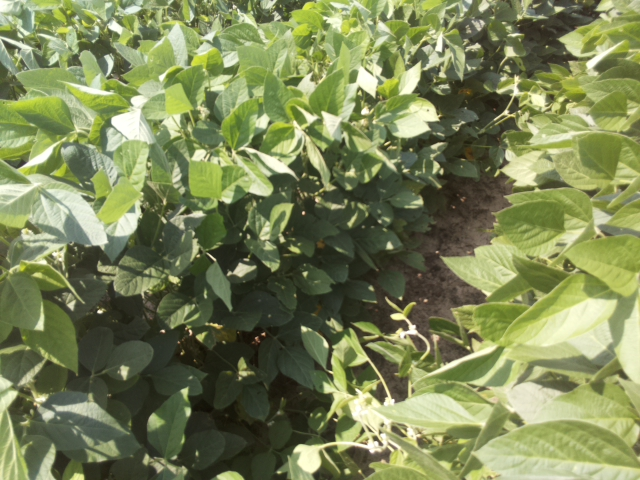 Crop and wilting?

soybean, leaves with no wilting
